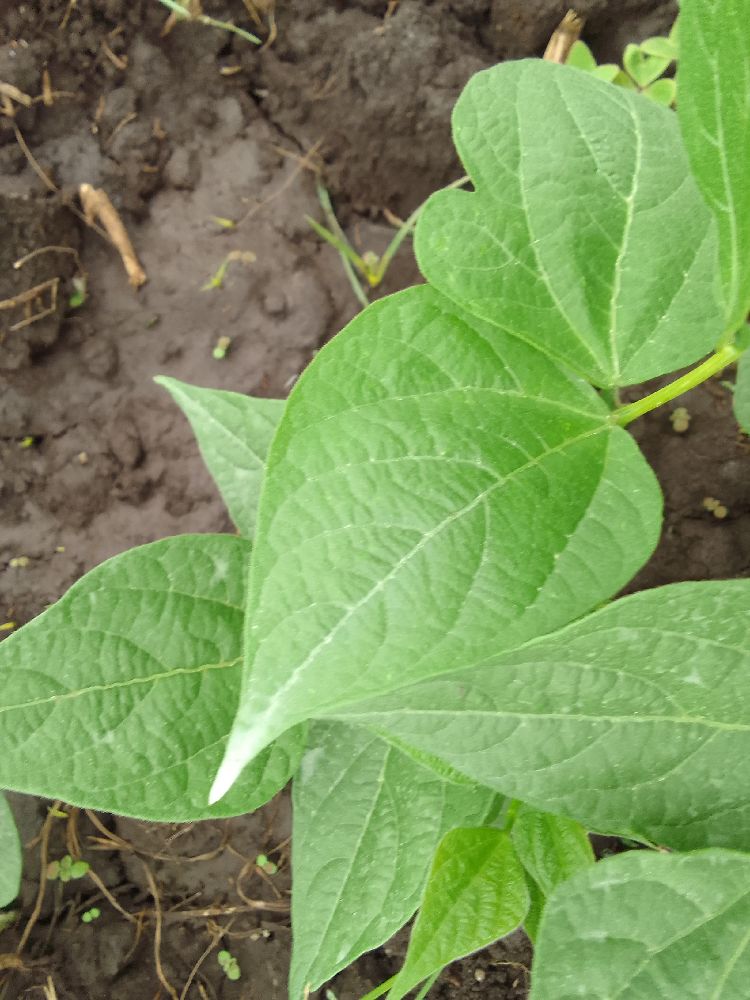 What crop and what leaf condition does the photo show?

common bean, healthy
